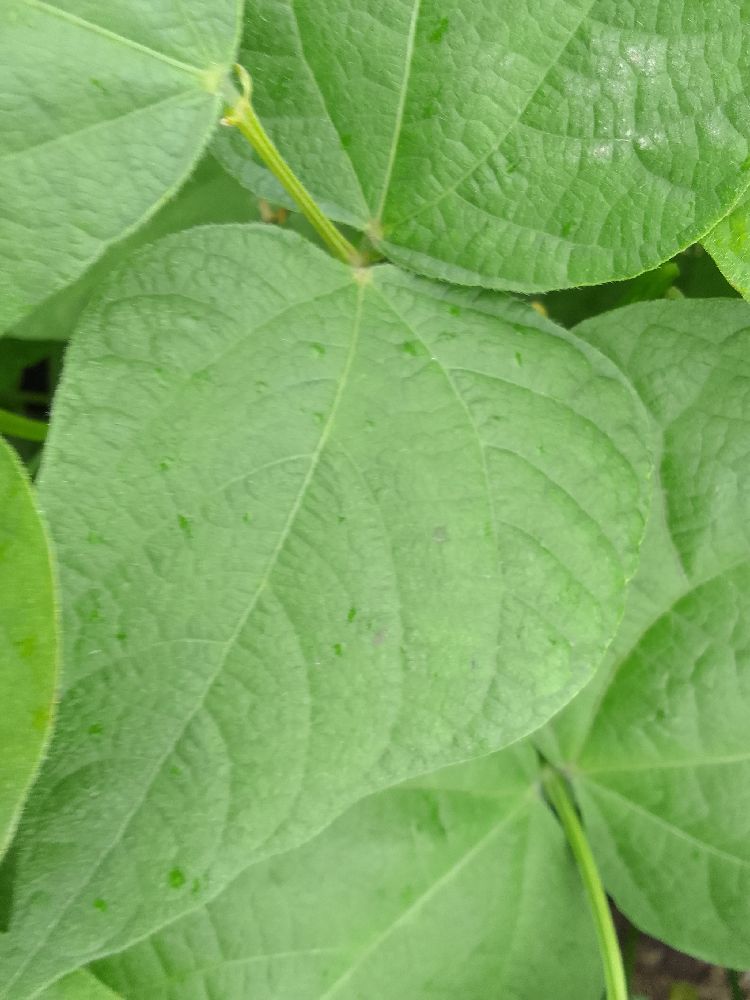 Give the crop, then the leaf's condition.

common bean, healthy
